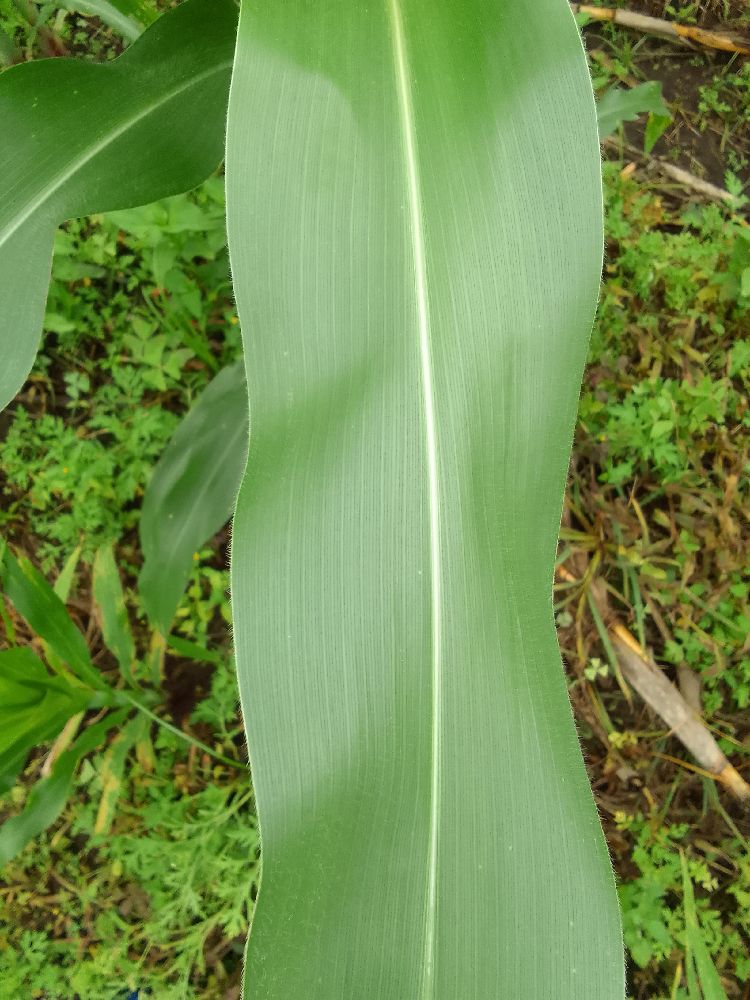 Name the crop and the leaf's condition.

maize, healthy
